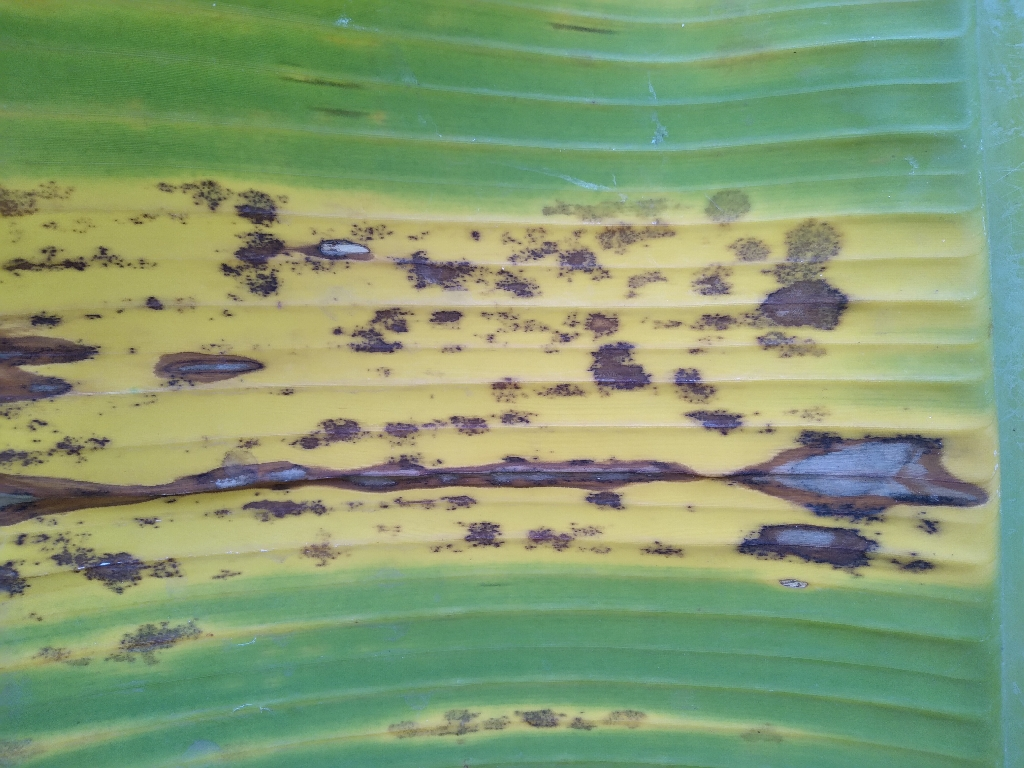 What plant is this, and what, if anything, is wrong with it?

banana, black sigatoka
